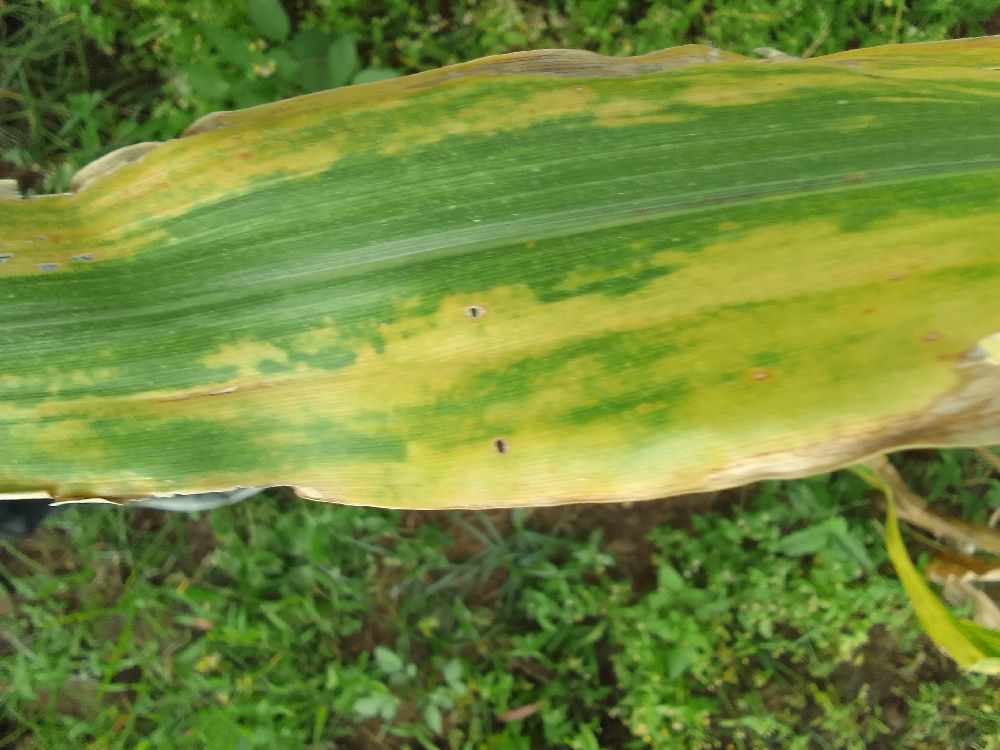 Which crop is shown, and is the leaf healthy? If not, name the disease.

maize, maize lethal necrosis
